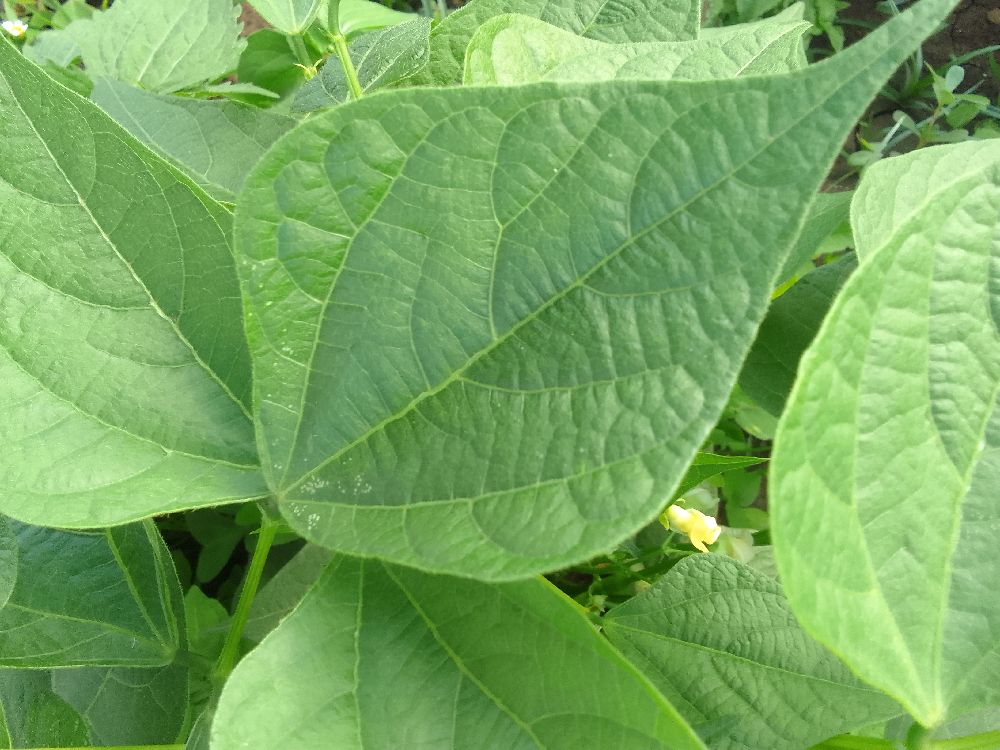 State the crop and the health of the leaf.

common bean, healthy
